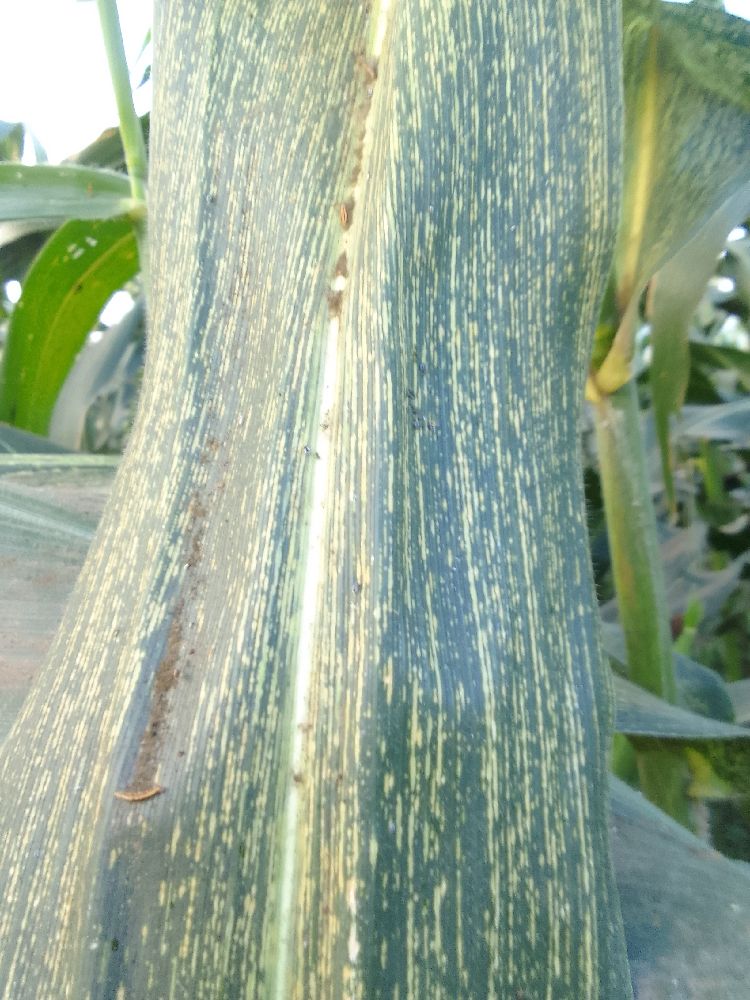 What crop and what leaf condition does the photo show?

maize, maize streak virus
